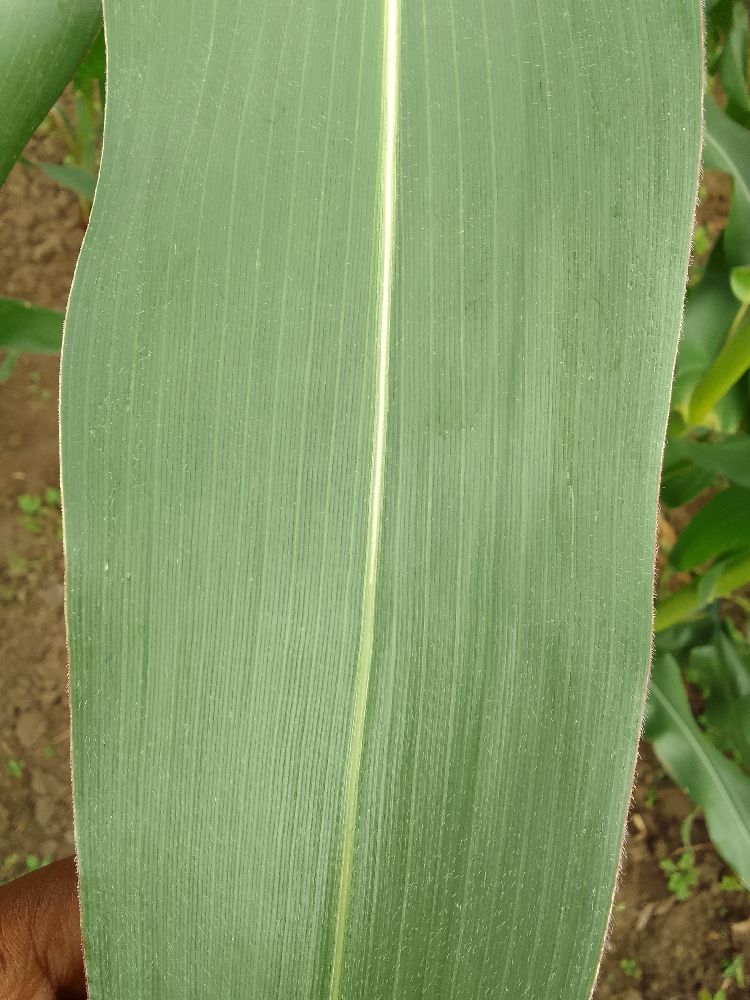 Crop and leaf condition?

maize, healthy
